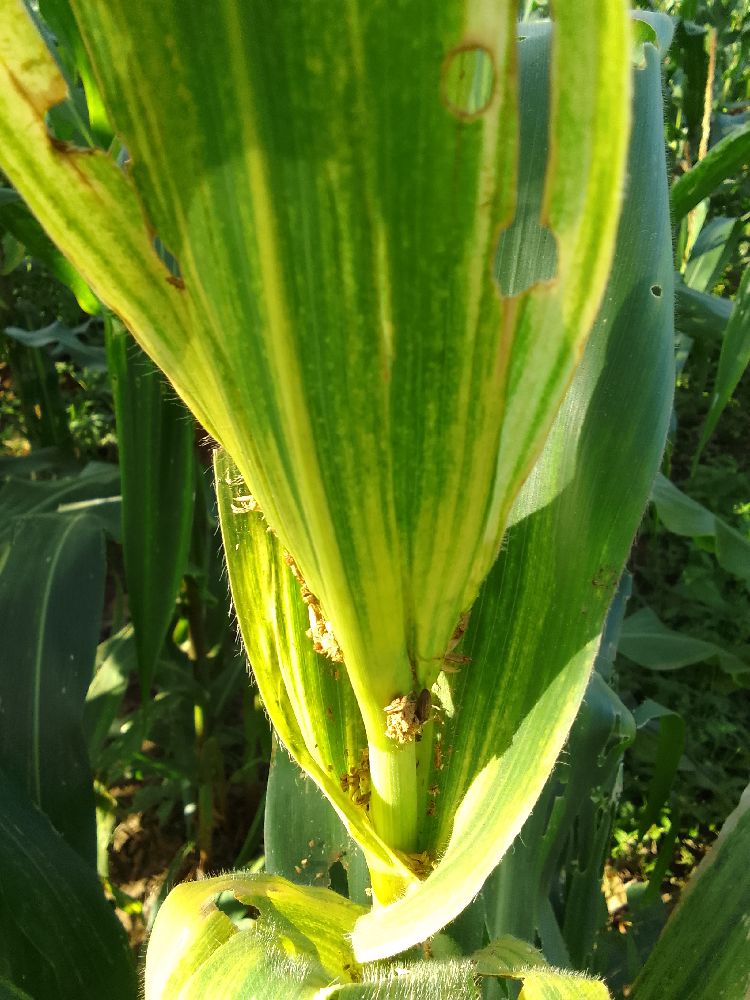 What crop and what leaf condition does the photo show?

maize, maize lethal necrosis
